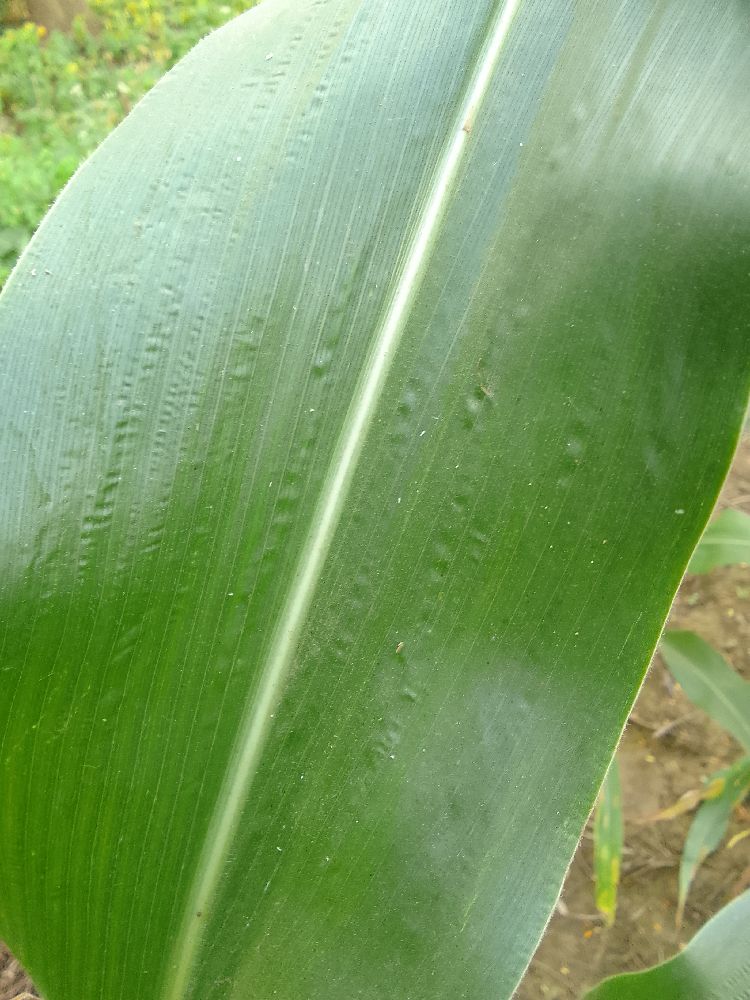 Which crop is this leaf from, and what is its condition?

maize, healthy
